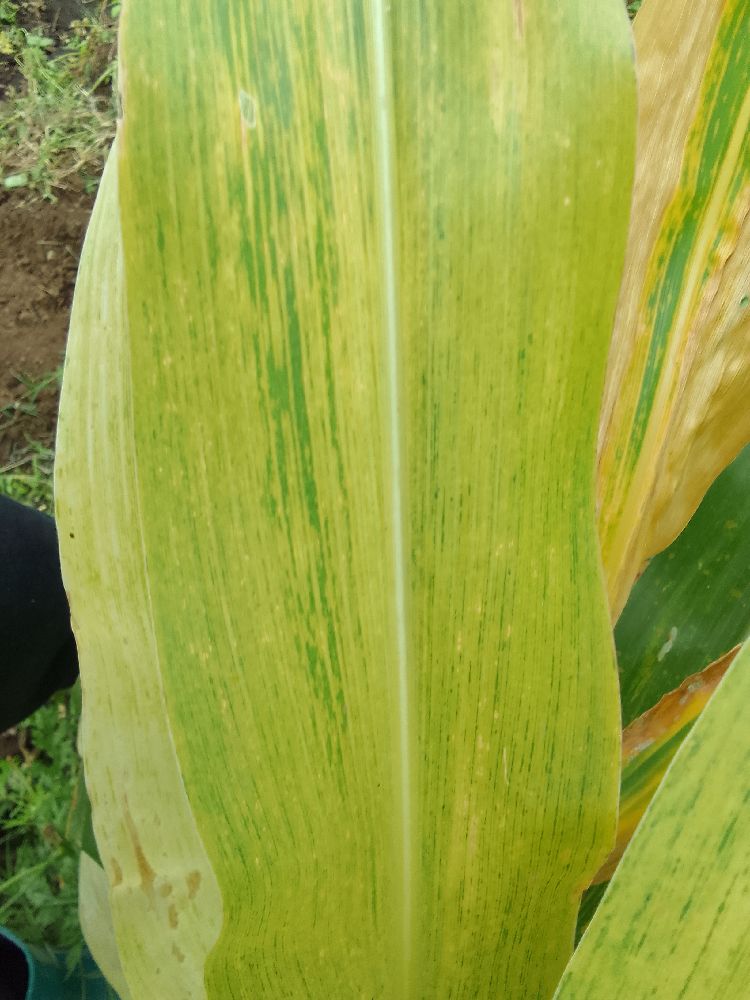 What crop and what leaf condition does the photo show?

maize, maize lethal necrosis
